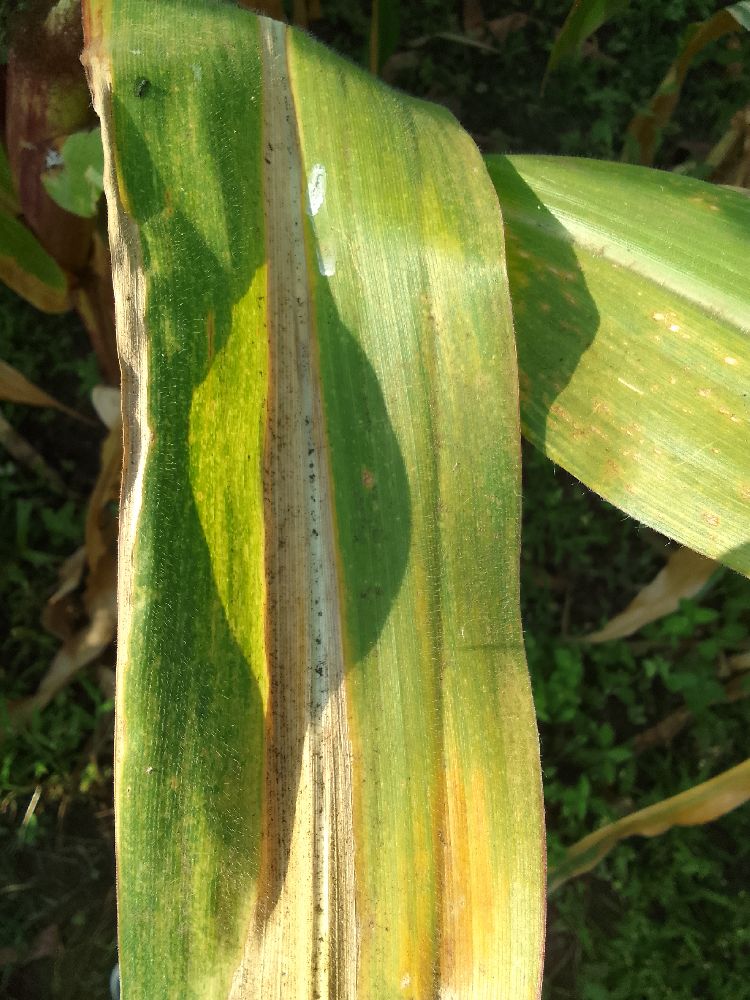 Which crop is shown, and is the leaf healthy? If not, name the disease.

maize, maize lethal necrosis
